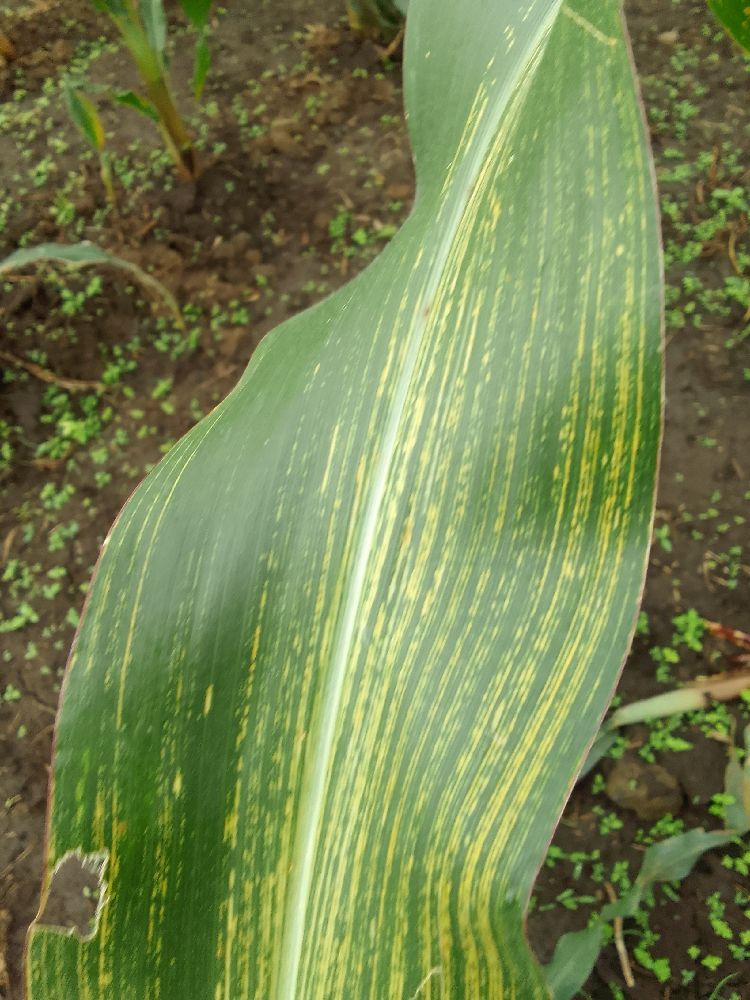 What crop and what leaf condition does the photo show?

maize, maize streak virus
